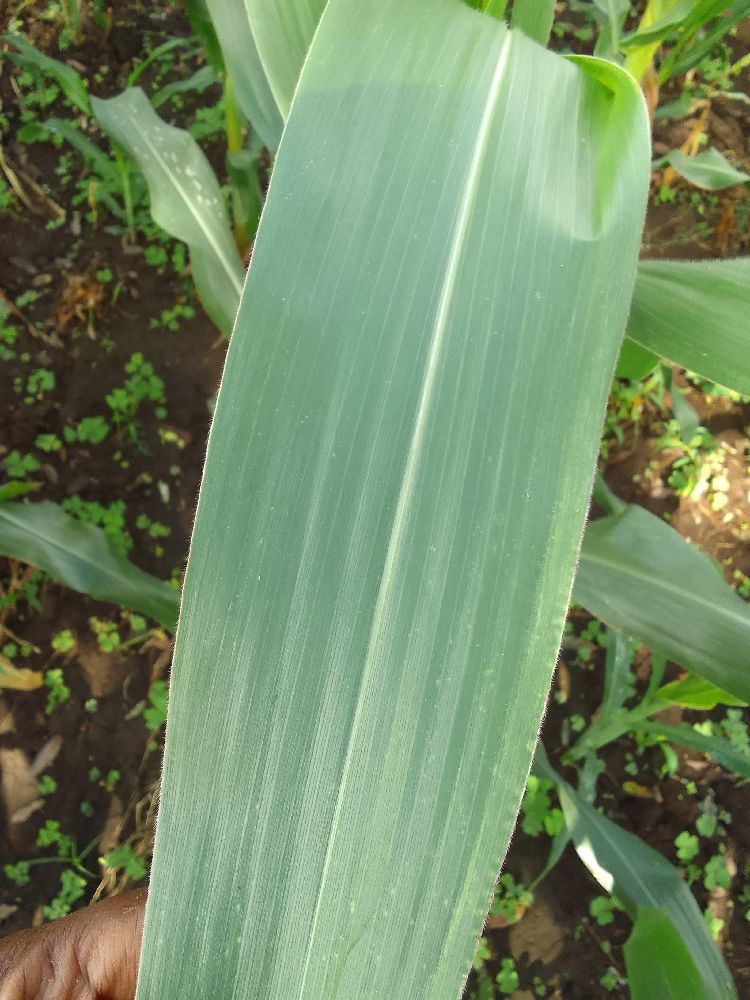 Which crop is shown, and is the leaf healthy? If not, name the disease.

maize, healthy
